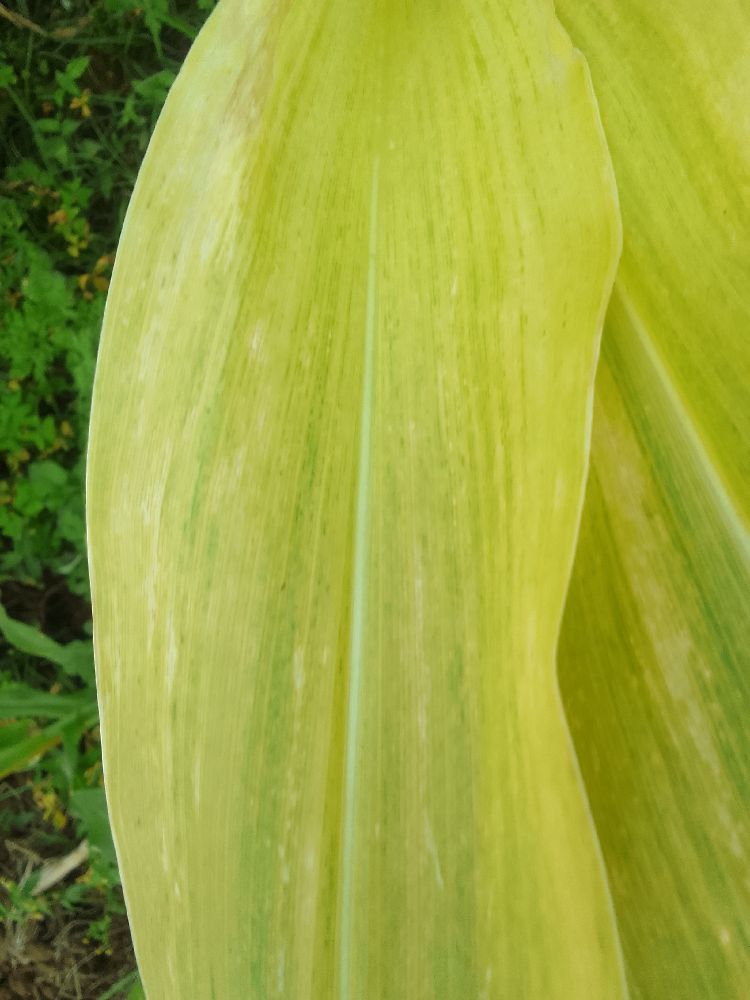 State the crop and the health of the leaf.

maize, maize lethal necrosis
